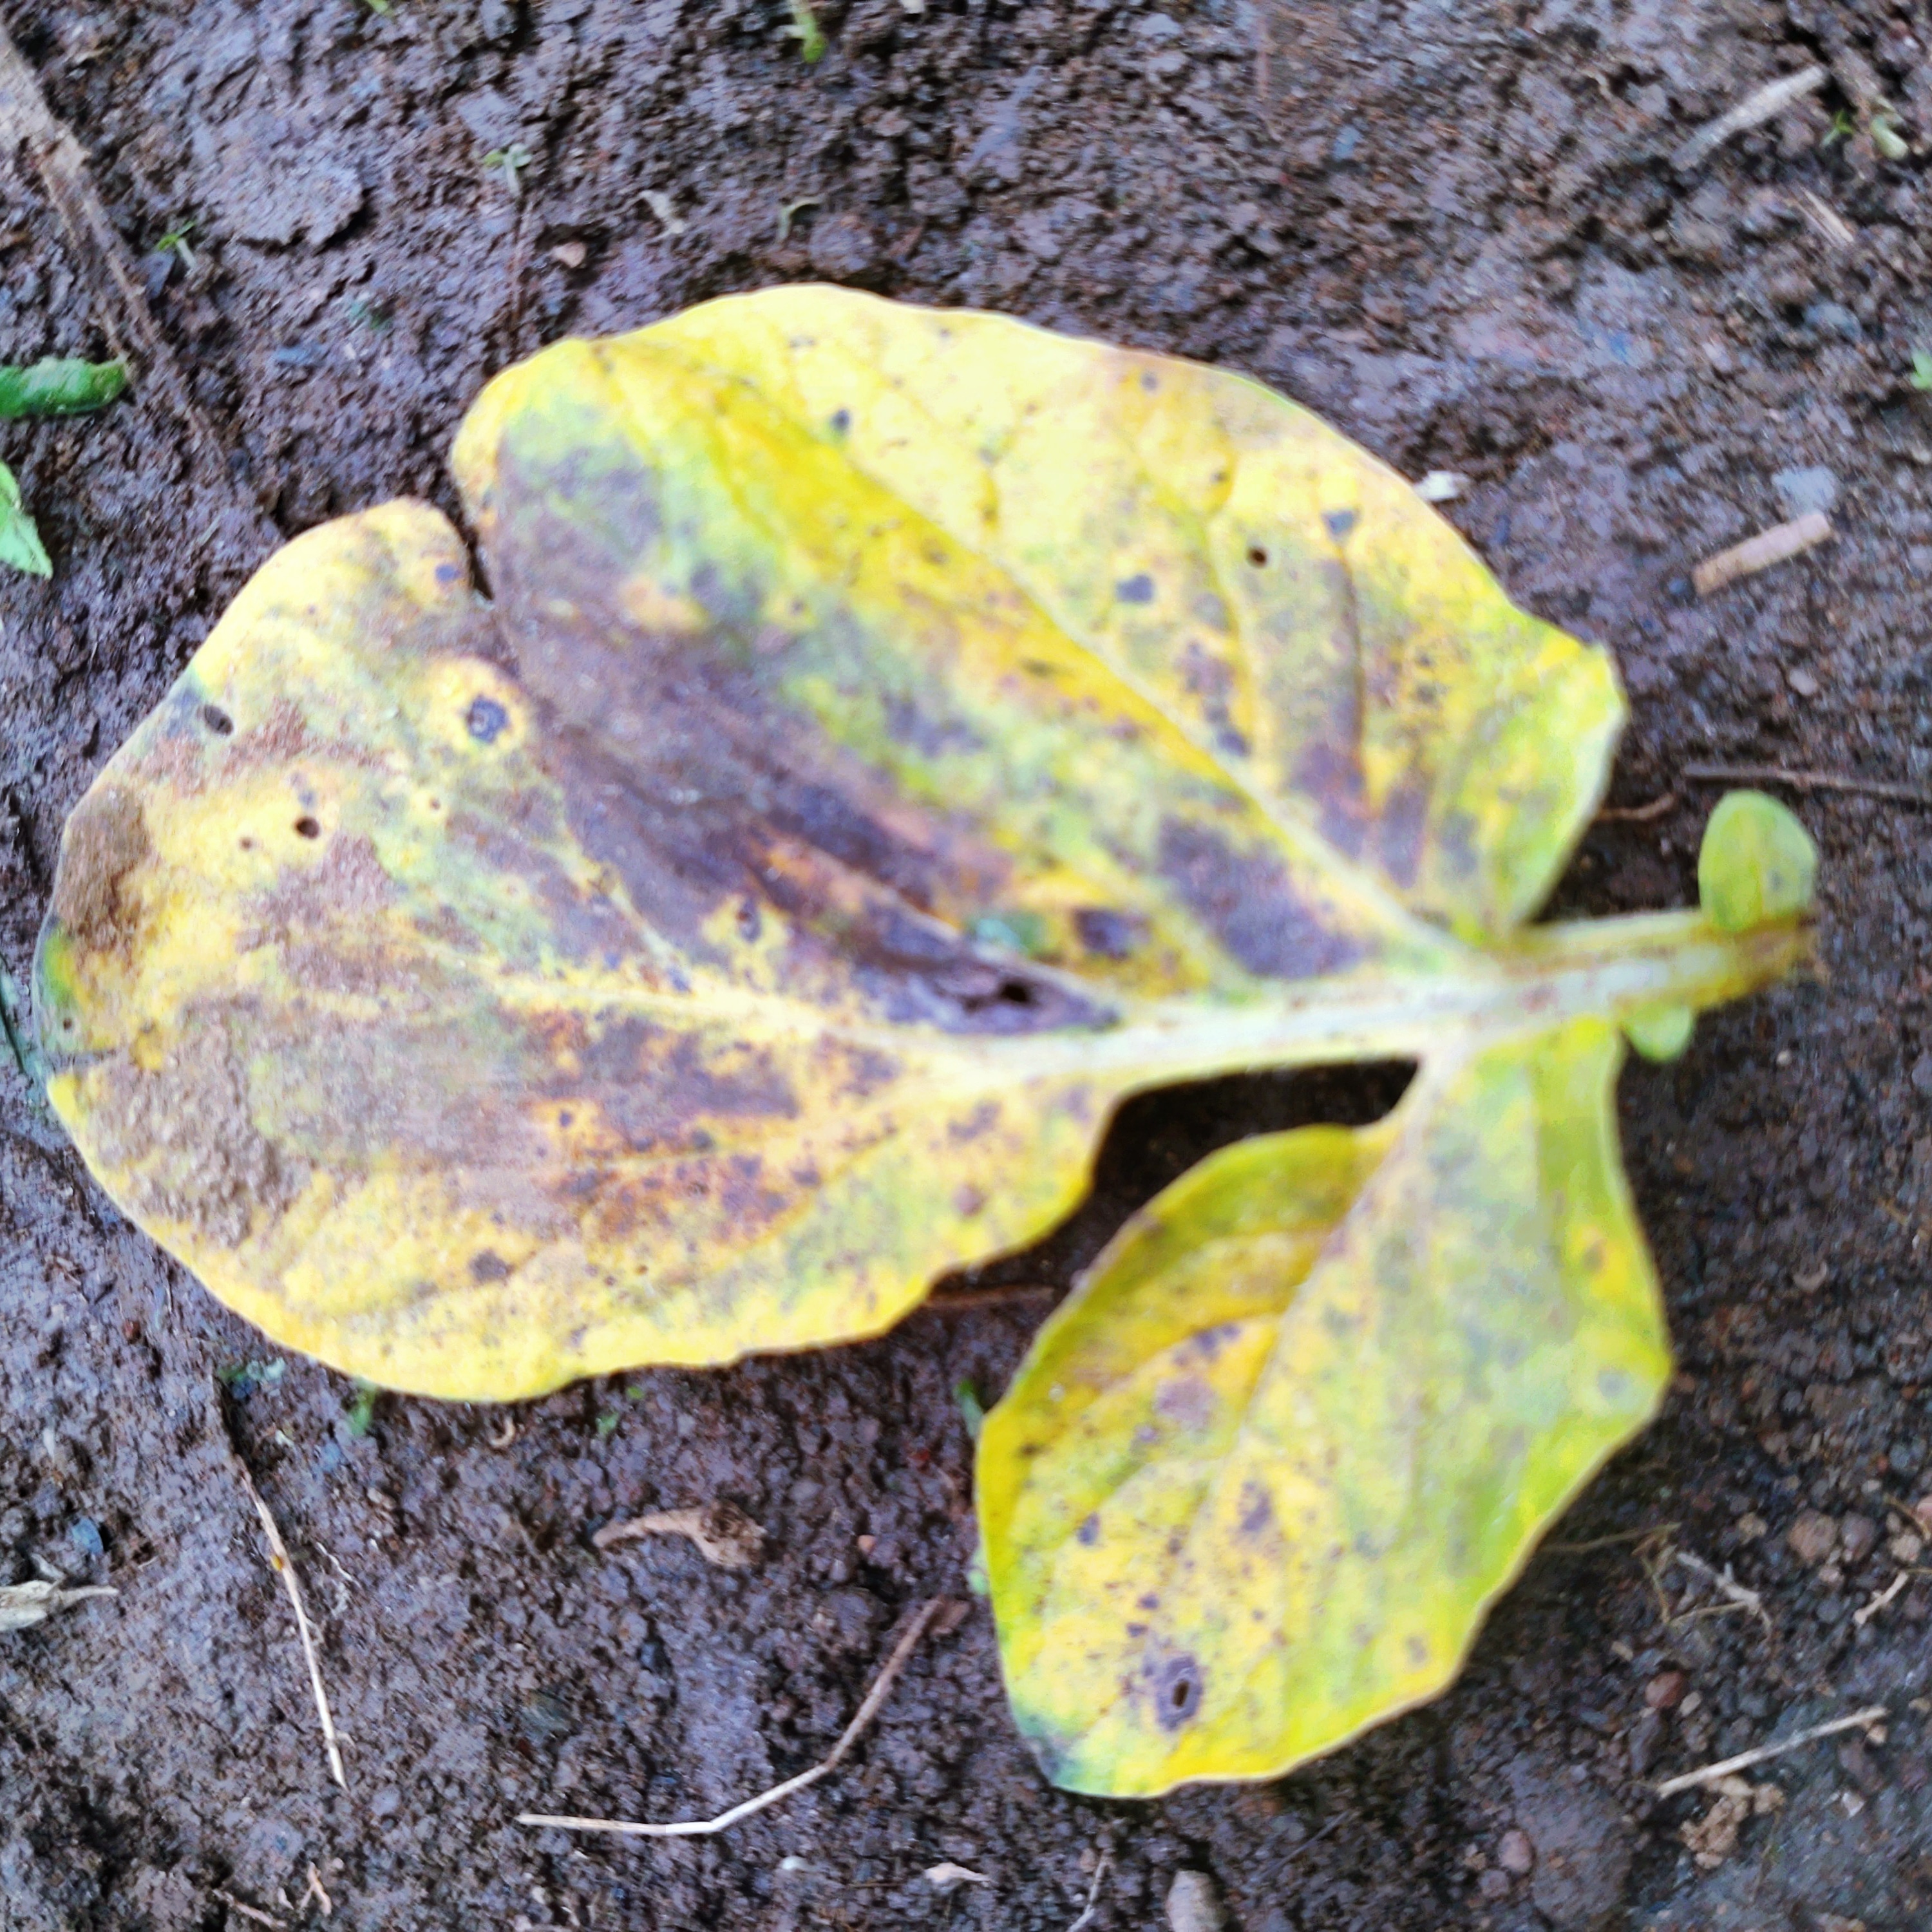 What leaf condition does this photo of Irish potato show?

late blight
